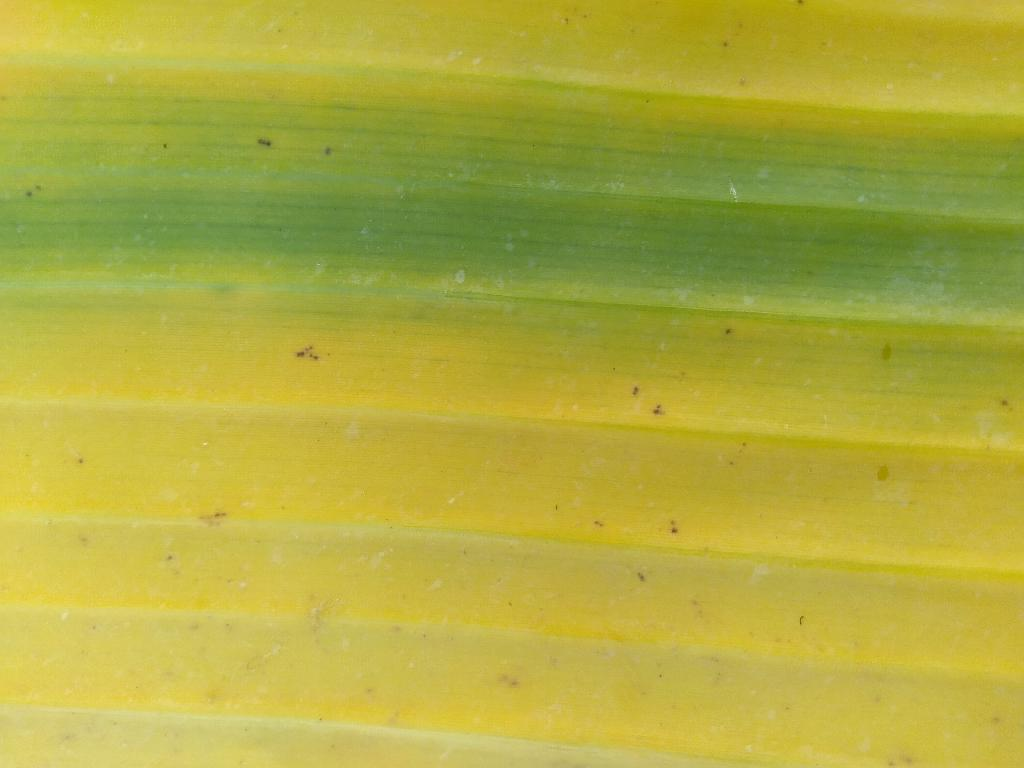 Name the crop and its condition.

banana, fusarium wilt race 1
